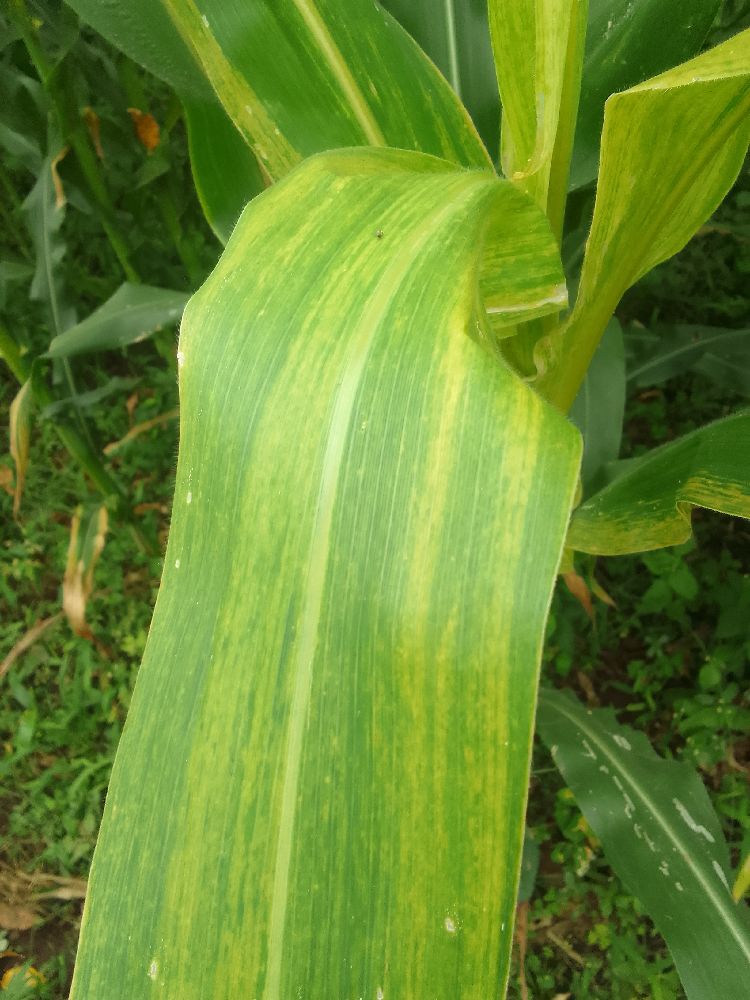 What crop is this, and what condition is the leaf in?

maize, healthy
